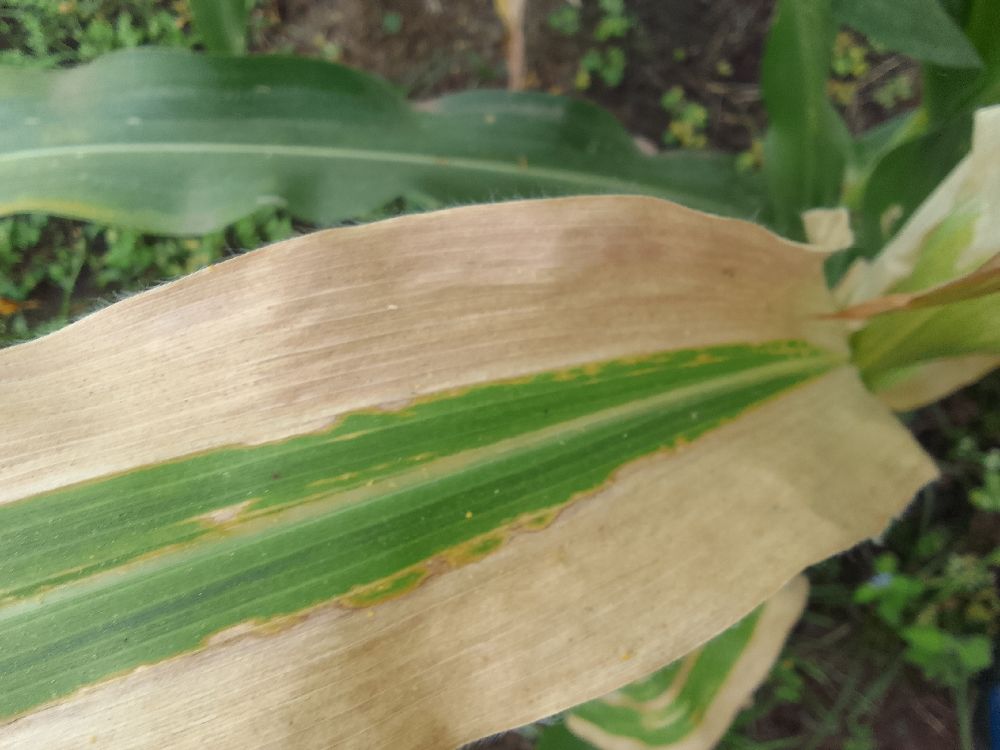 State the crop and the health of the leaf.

maize, maize lethal necrosis
